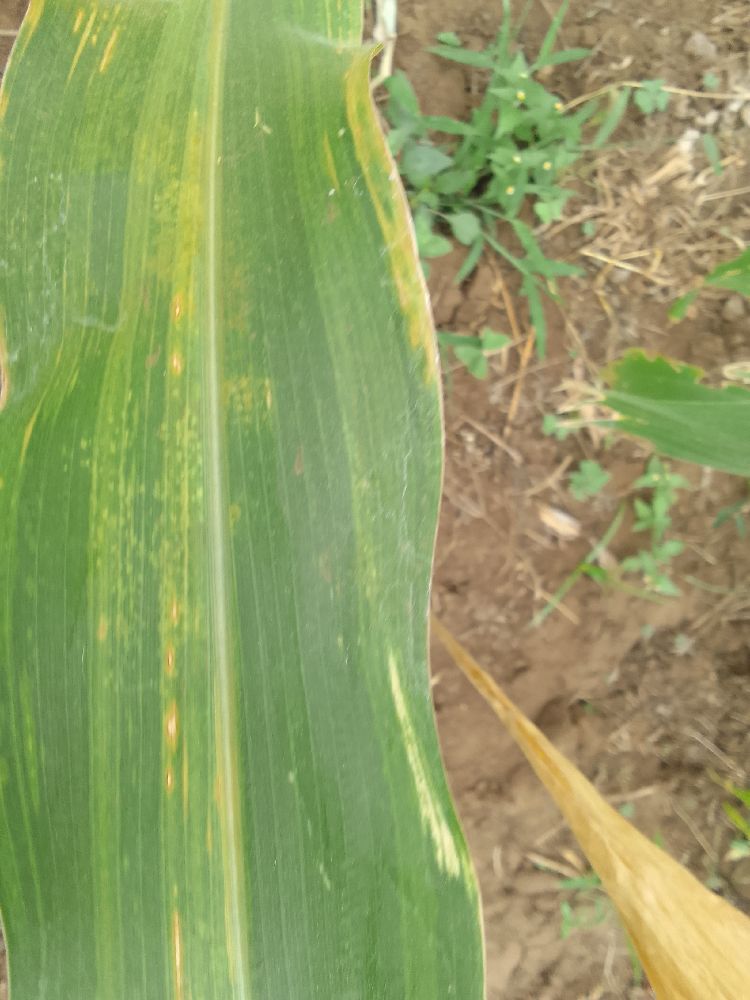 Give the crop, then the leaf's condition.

maize, maize lethal necrosis
